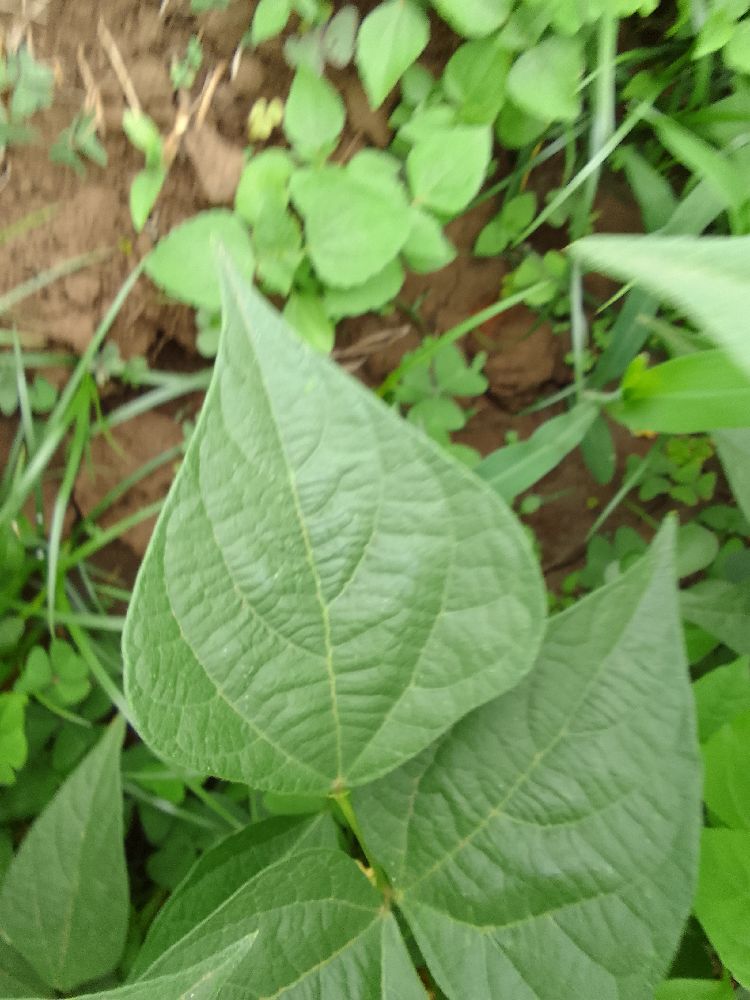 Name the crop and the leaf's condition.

common bean, healthy
